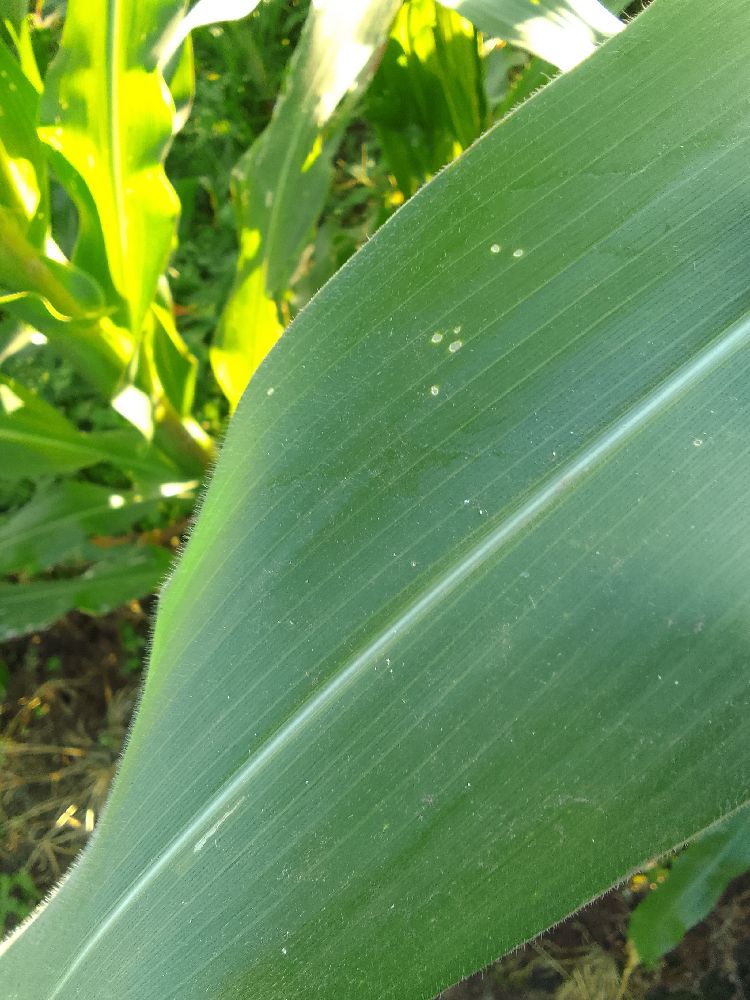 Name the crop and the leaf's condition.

maize, healthy
